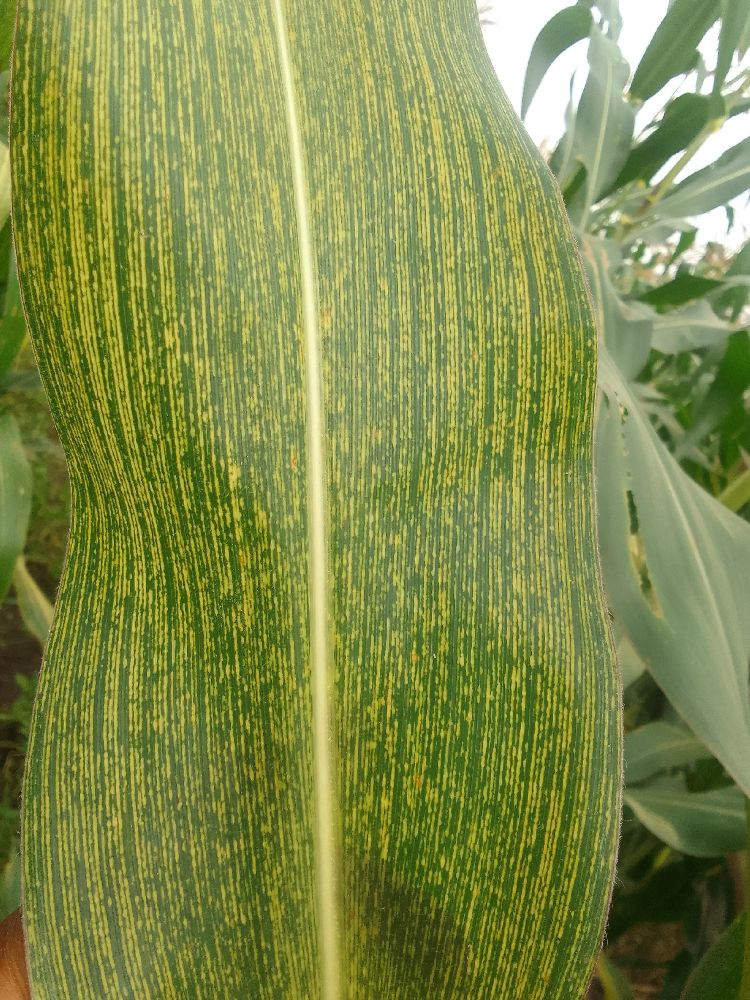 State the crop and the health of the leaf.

maize, maize streak virus
